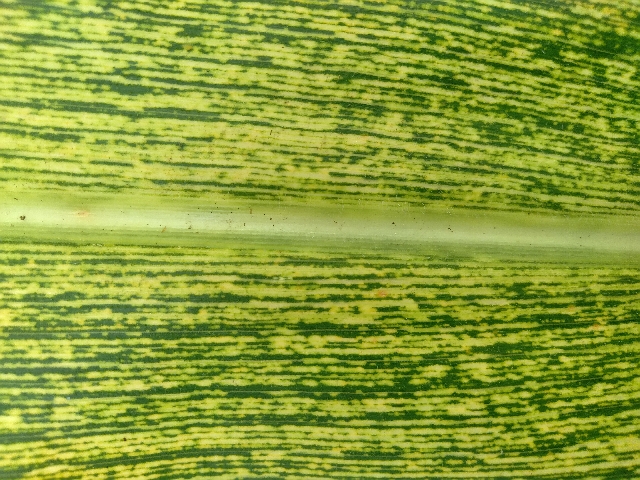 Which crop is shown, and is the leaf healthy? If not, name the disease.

maize, maize streak virus
